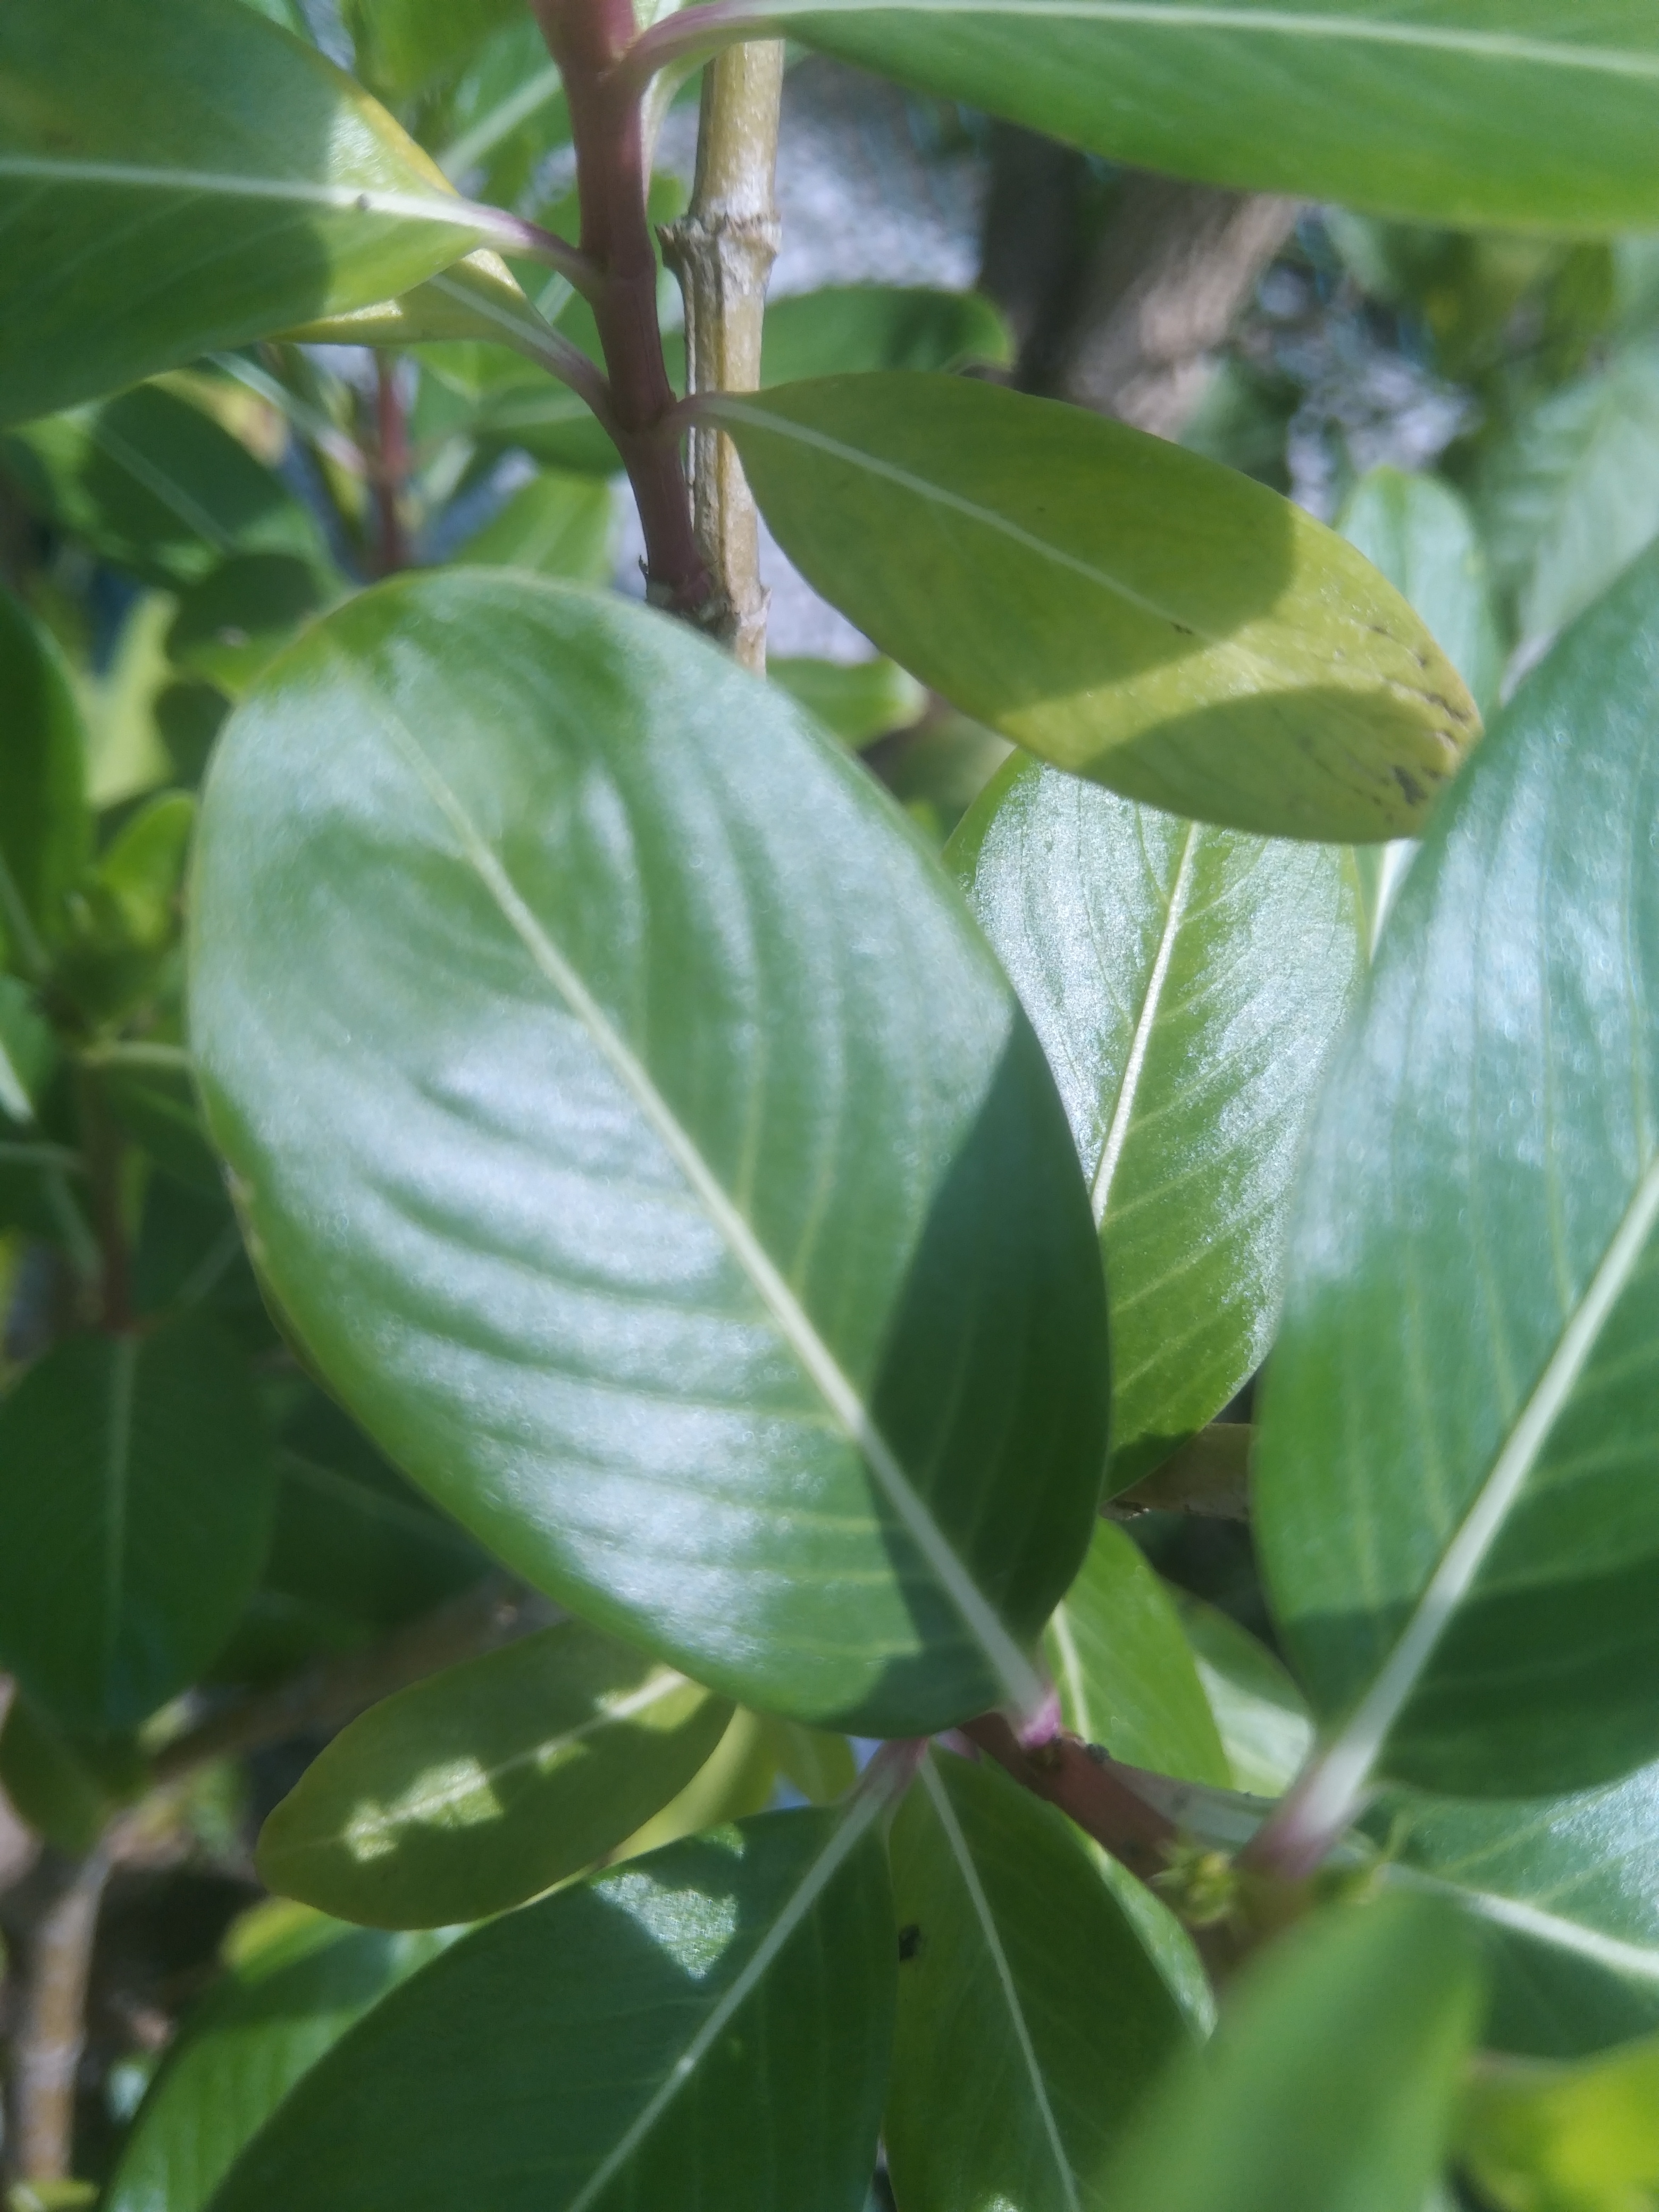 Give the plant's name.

rose periwinkle
